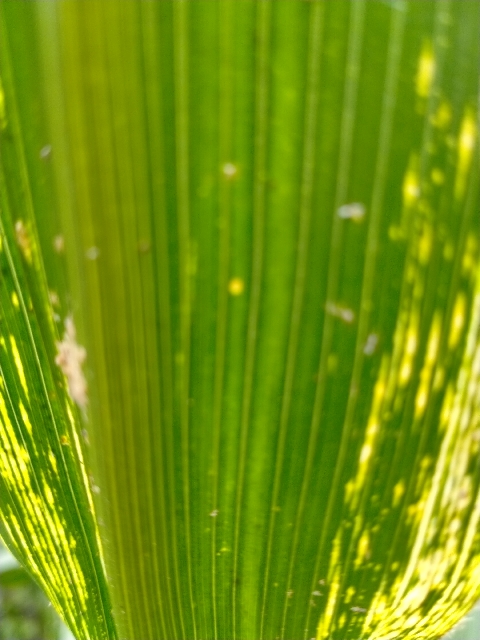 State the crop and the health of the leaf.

maize, maize streak virus
